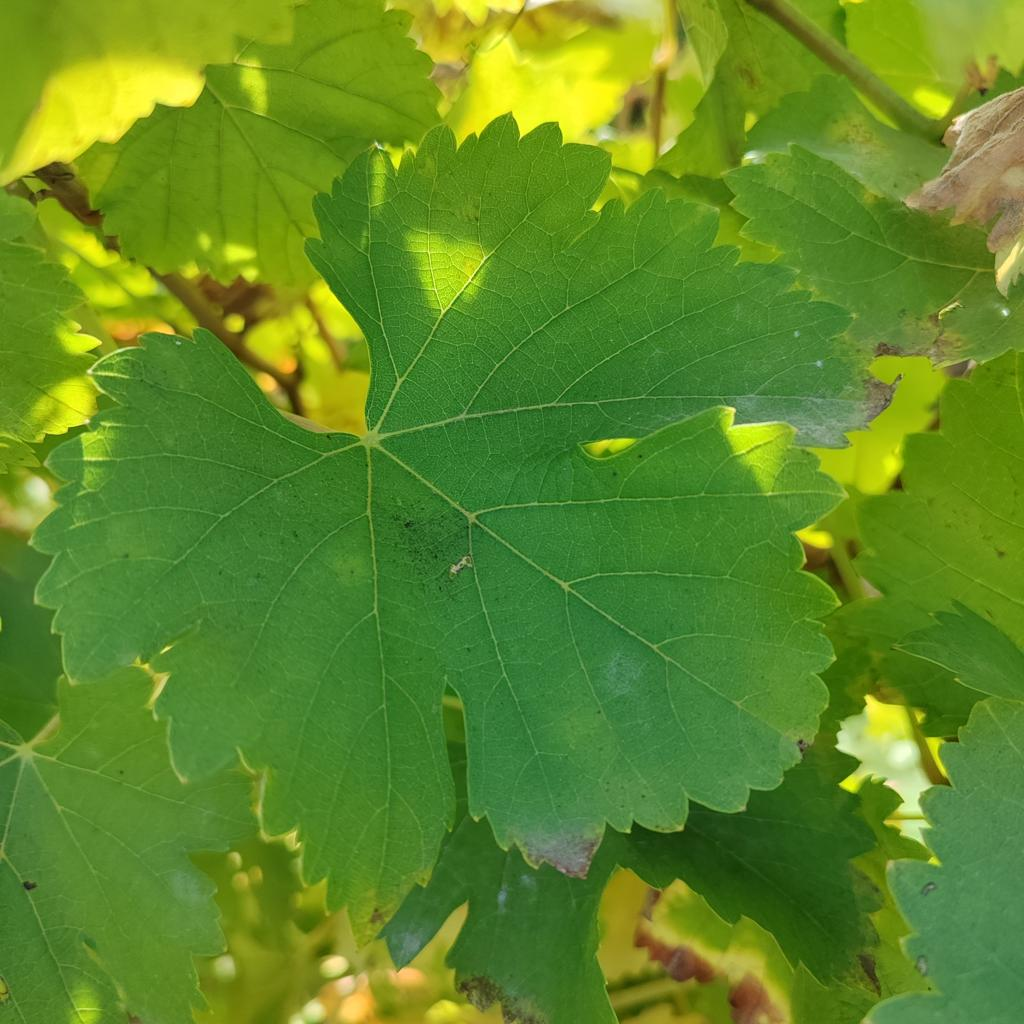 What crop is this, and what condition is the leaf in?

grapevine, powdery mildew
